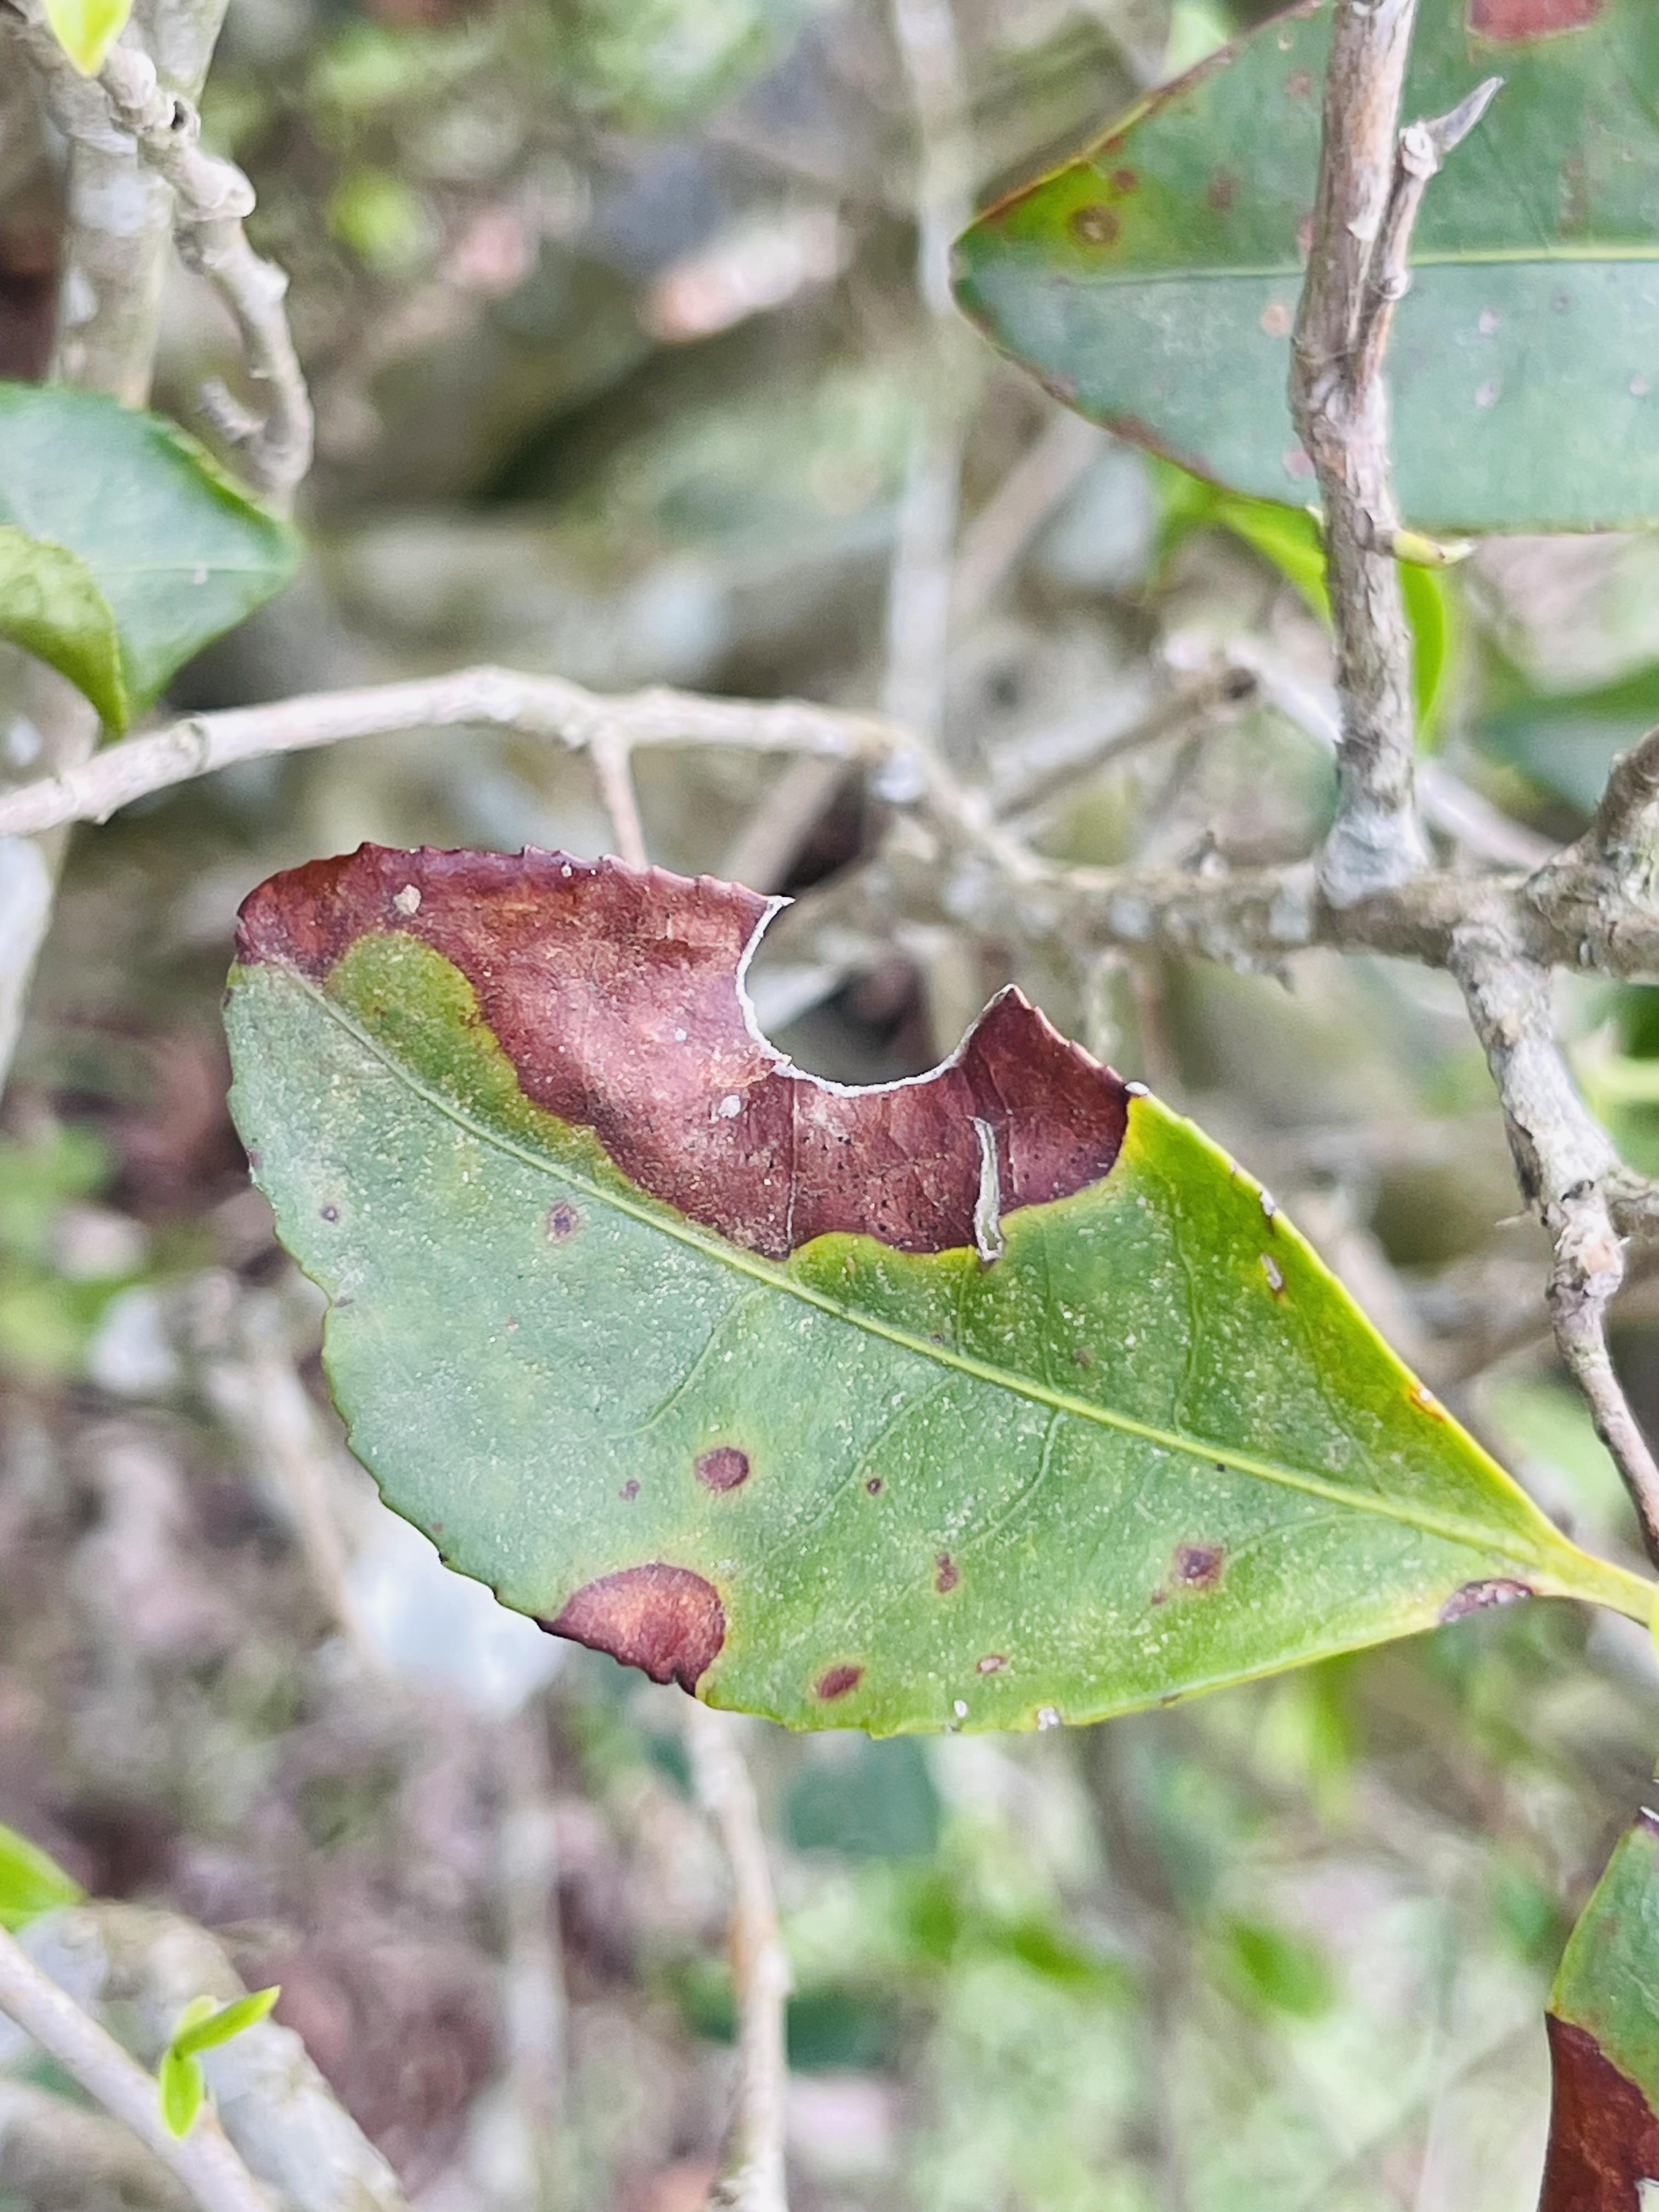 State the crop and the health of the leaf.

tea, blight
